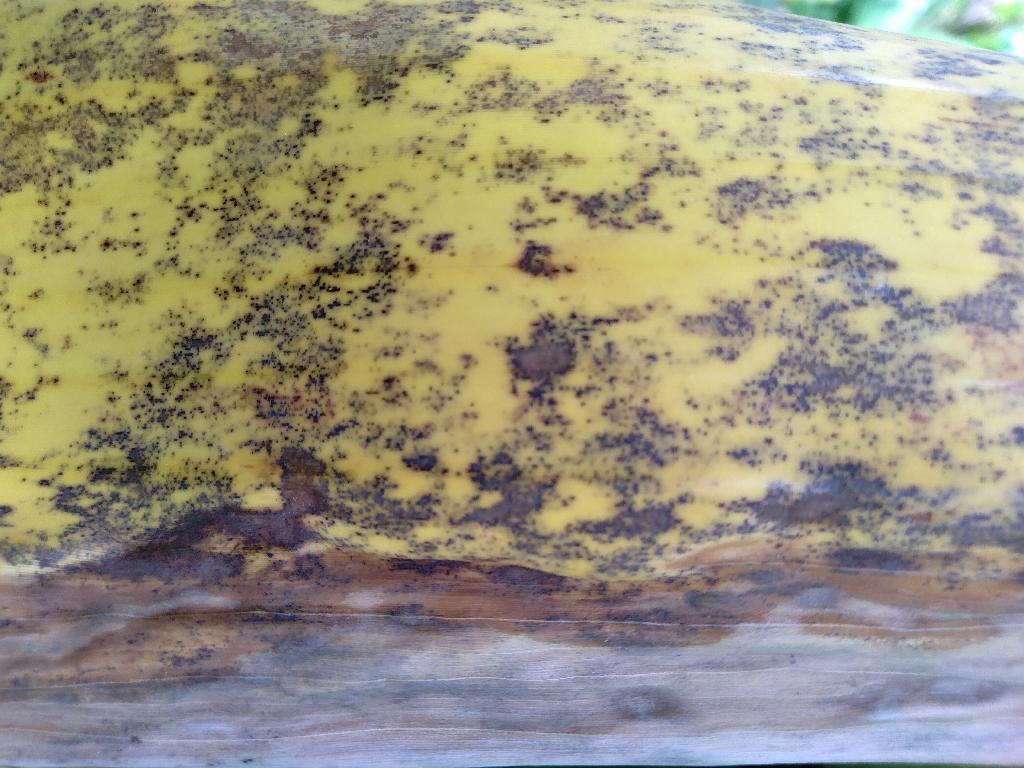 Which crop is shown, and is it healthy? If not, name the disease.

banana, black sigatoka
